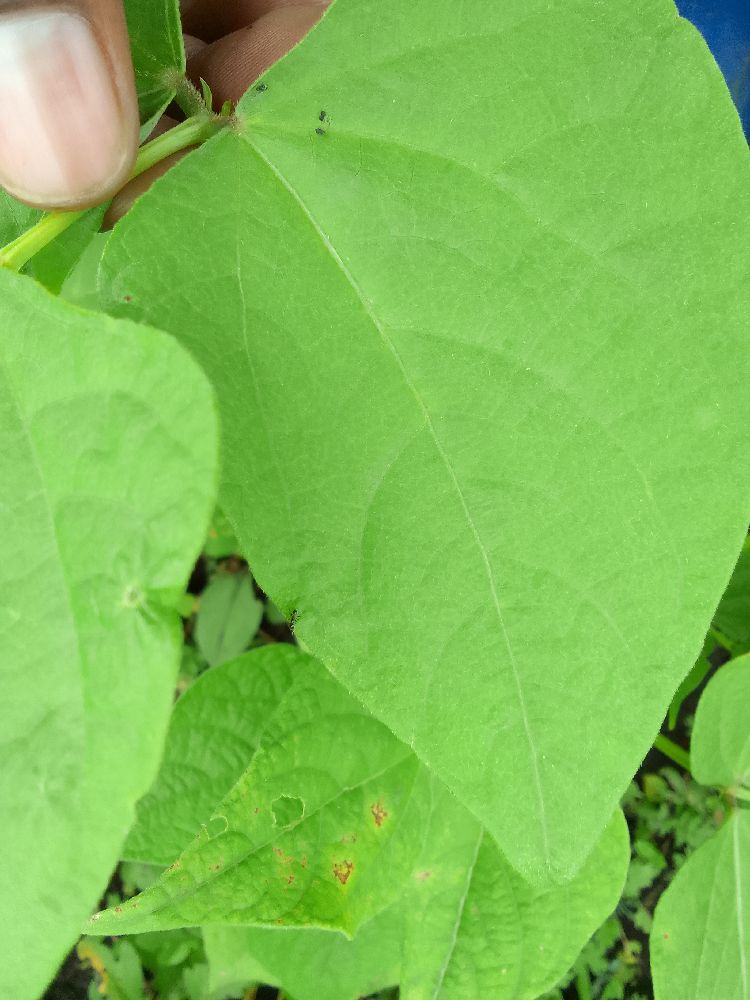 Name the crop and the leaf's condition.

common bean, healthy
